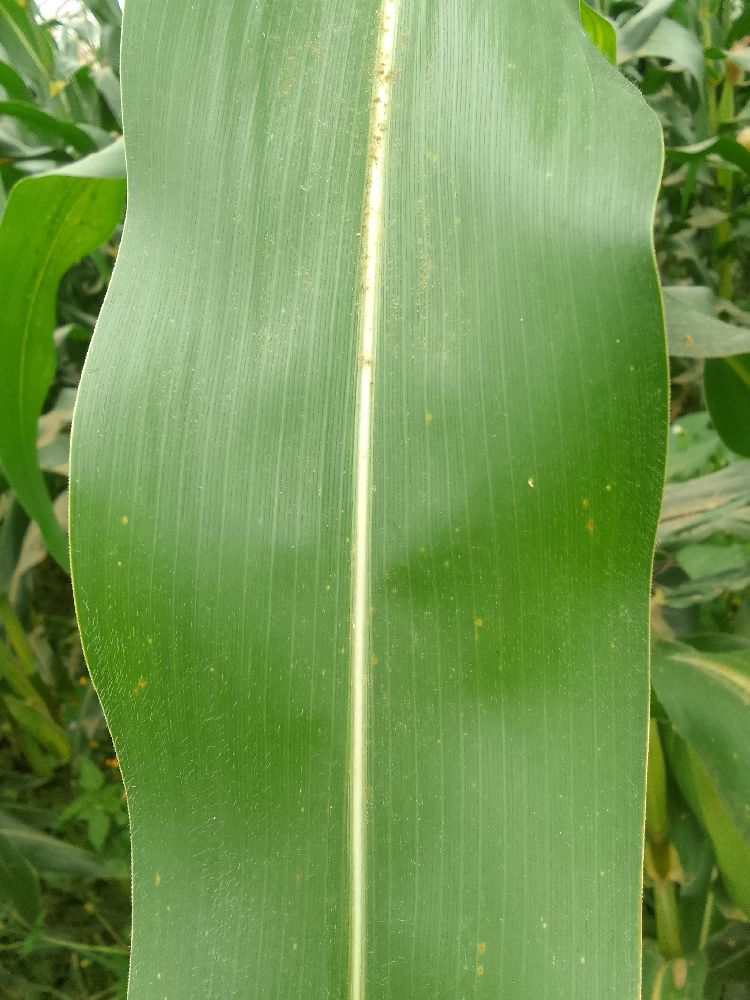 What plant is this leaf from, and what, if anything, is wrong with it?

maize, healthy
